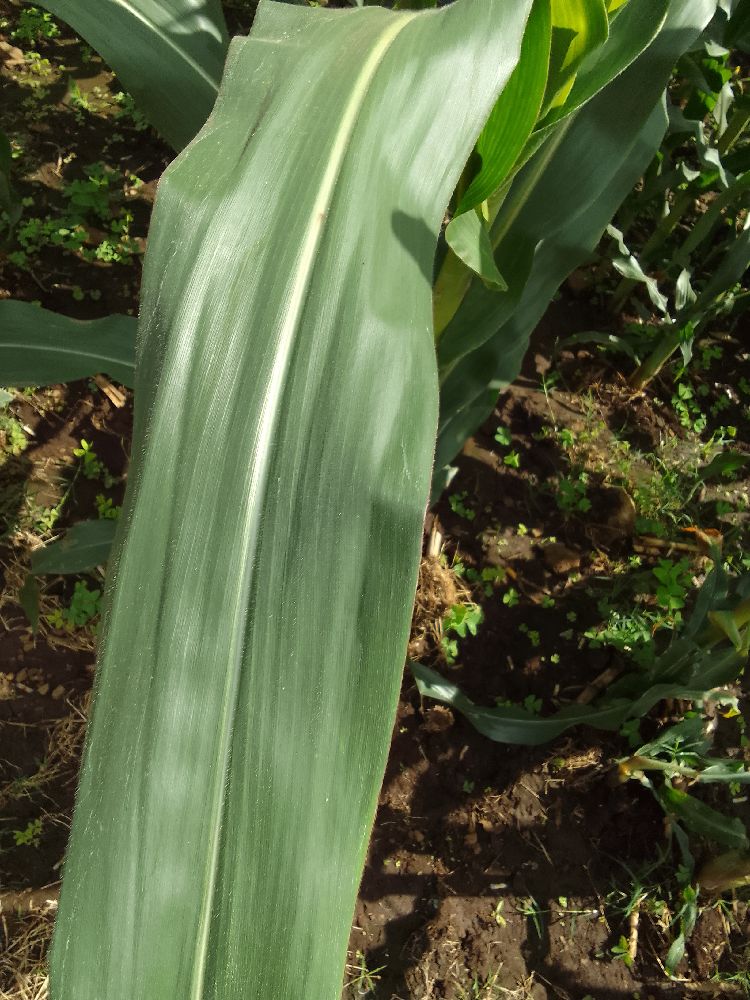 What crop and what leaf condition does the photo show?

maize, healthy
